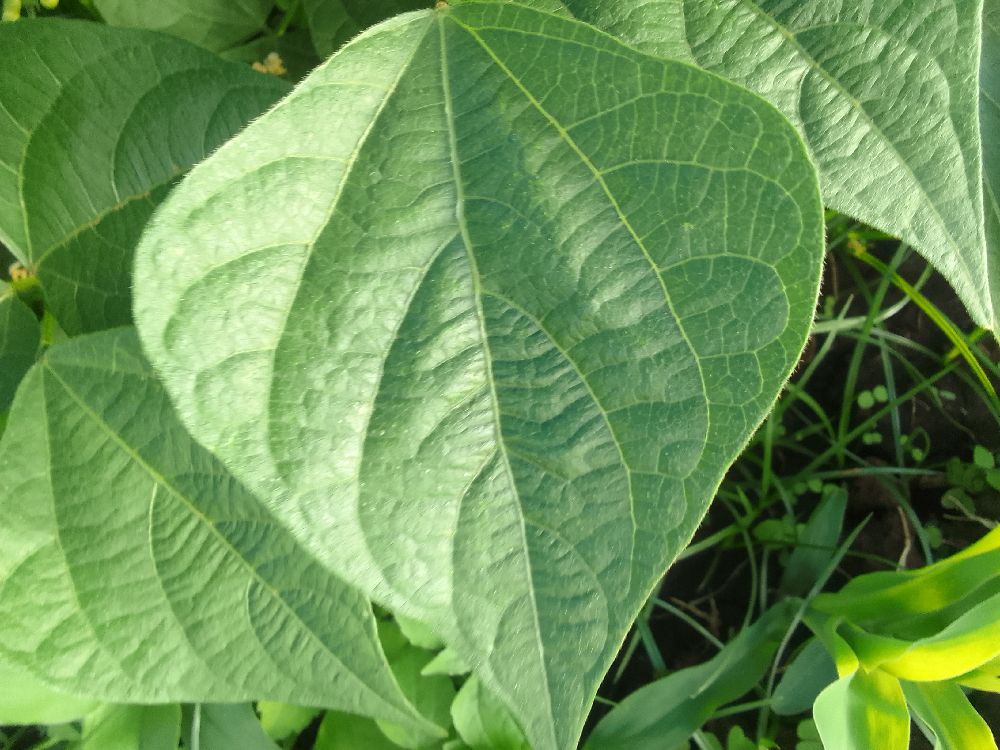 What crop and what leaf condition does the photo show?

common bean, healthy
